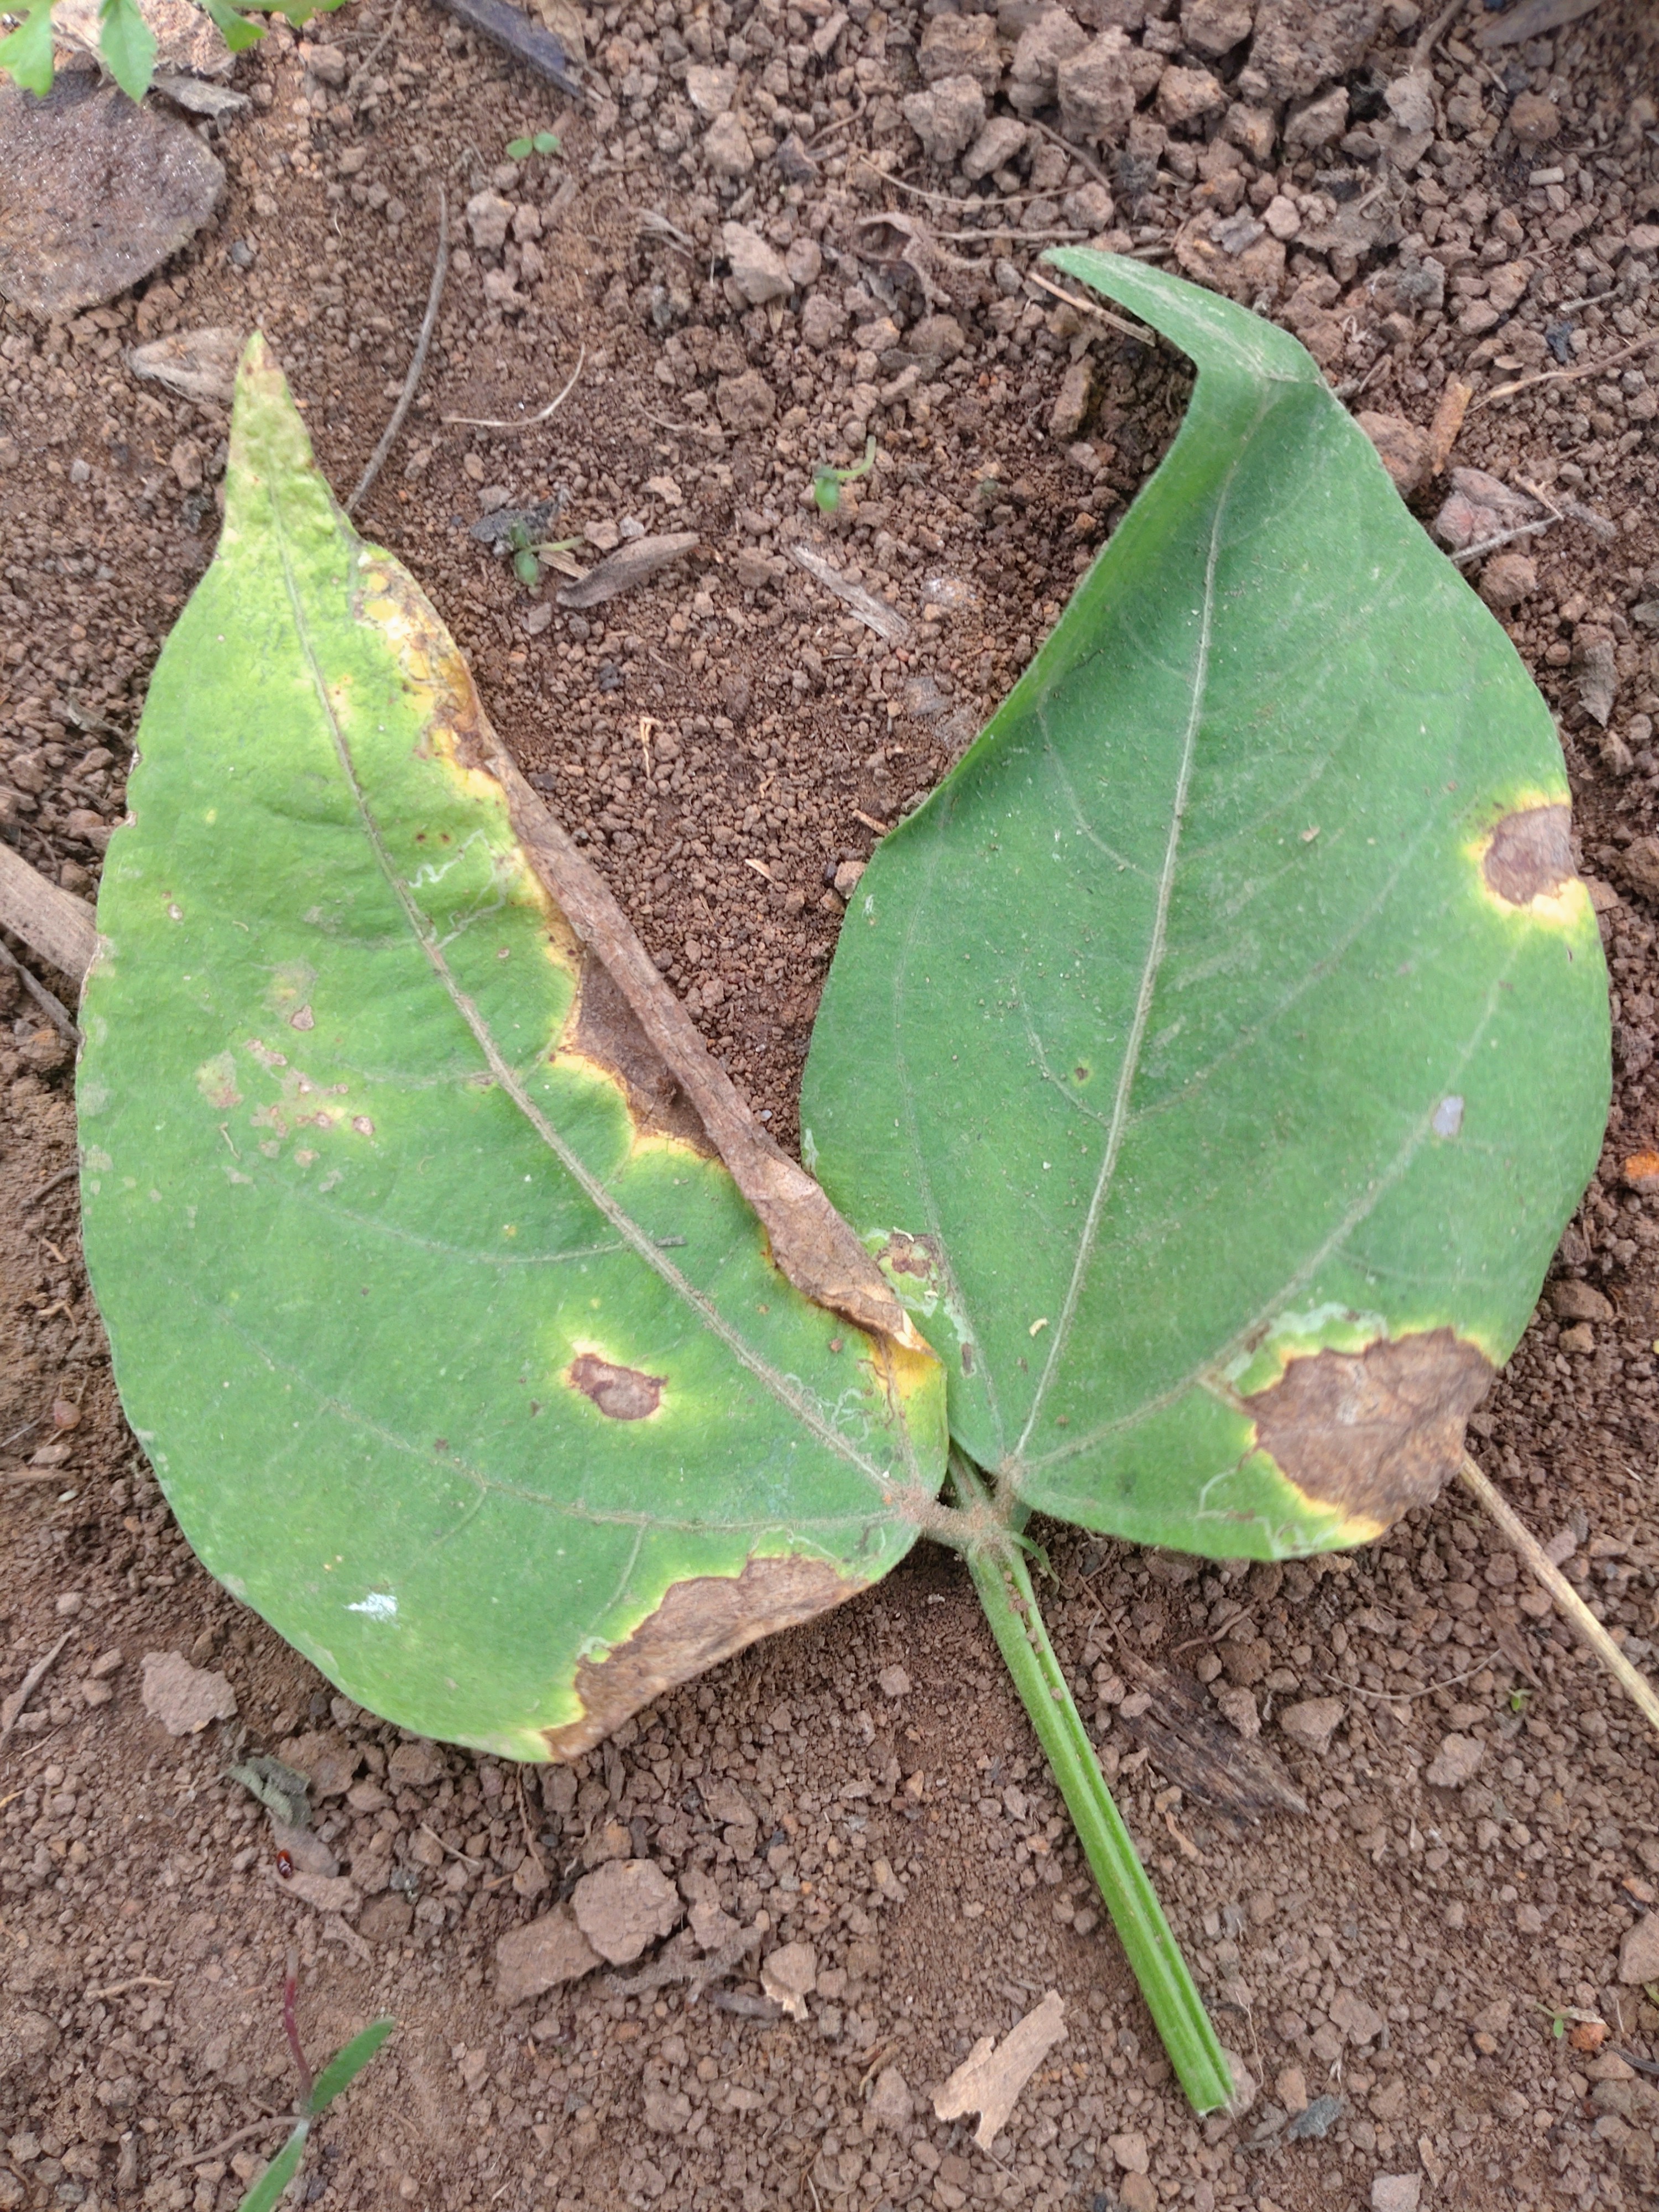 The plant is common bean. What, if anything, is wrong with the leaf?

anthracnose
